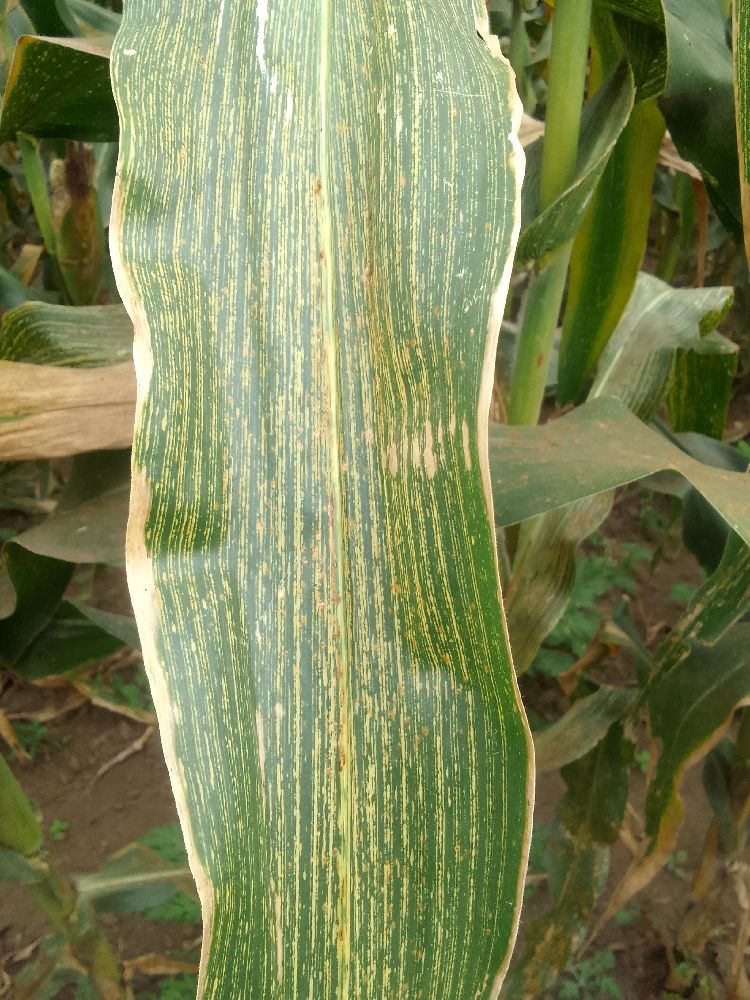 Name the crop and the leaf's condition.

maize, maize streak virus
